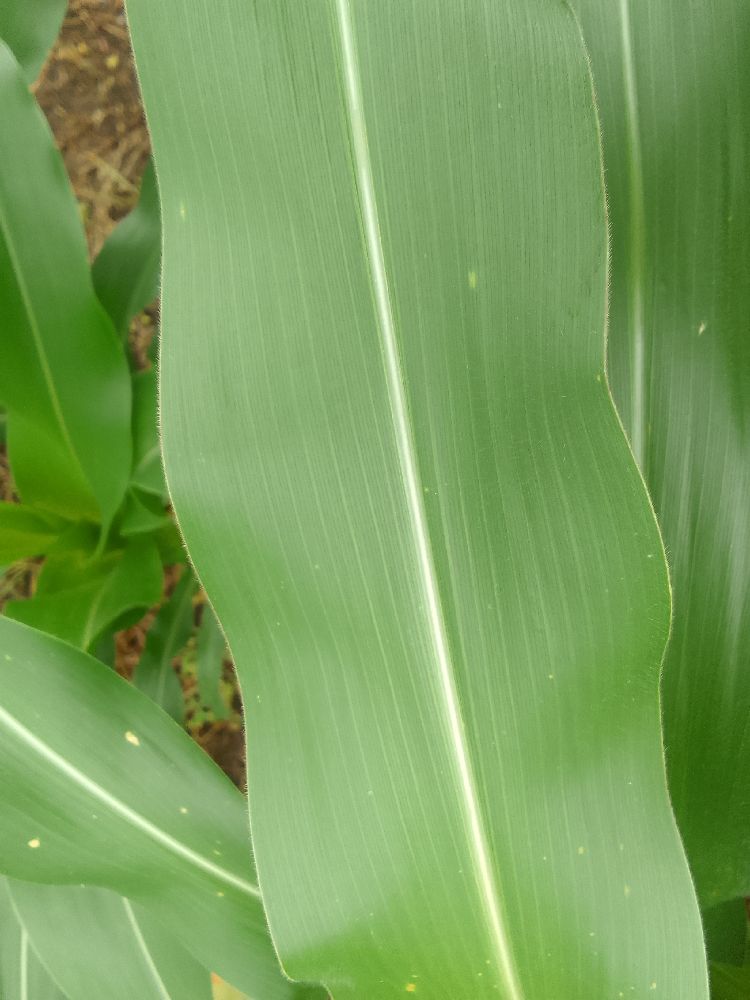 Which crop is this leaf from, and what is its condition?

maize, healthy
